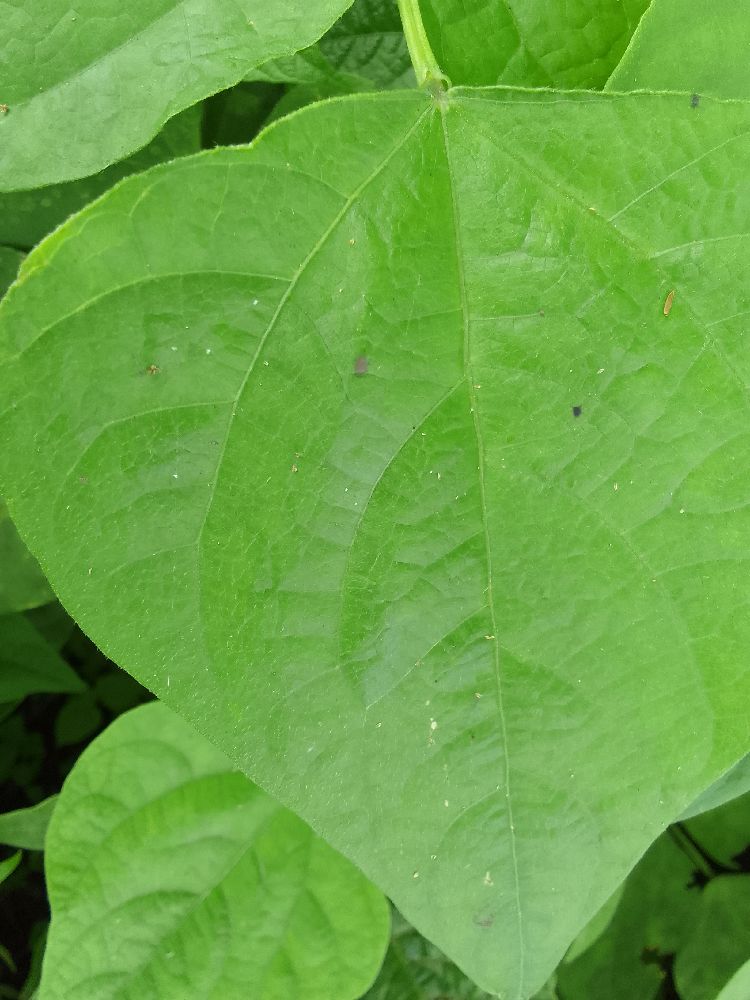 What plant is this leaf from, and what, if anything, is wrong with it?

common bean, healthy
